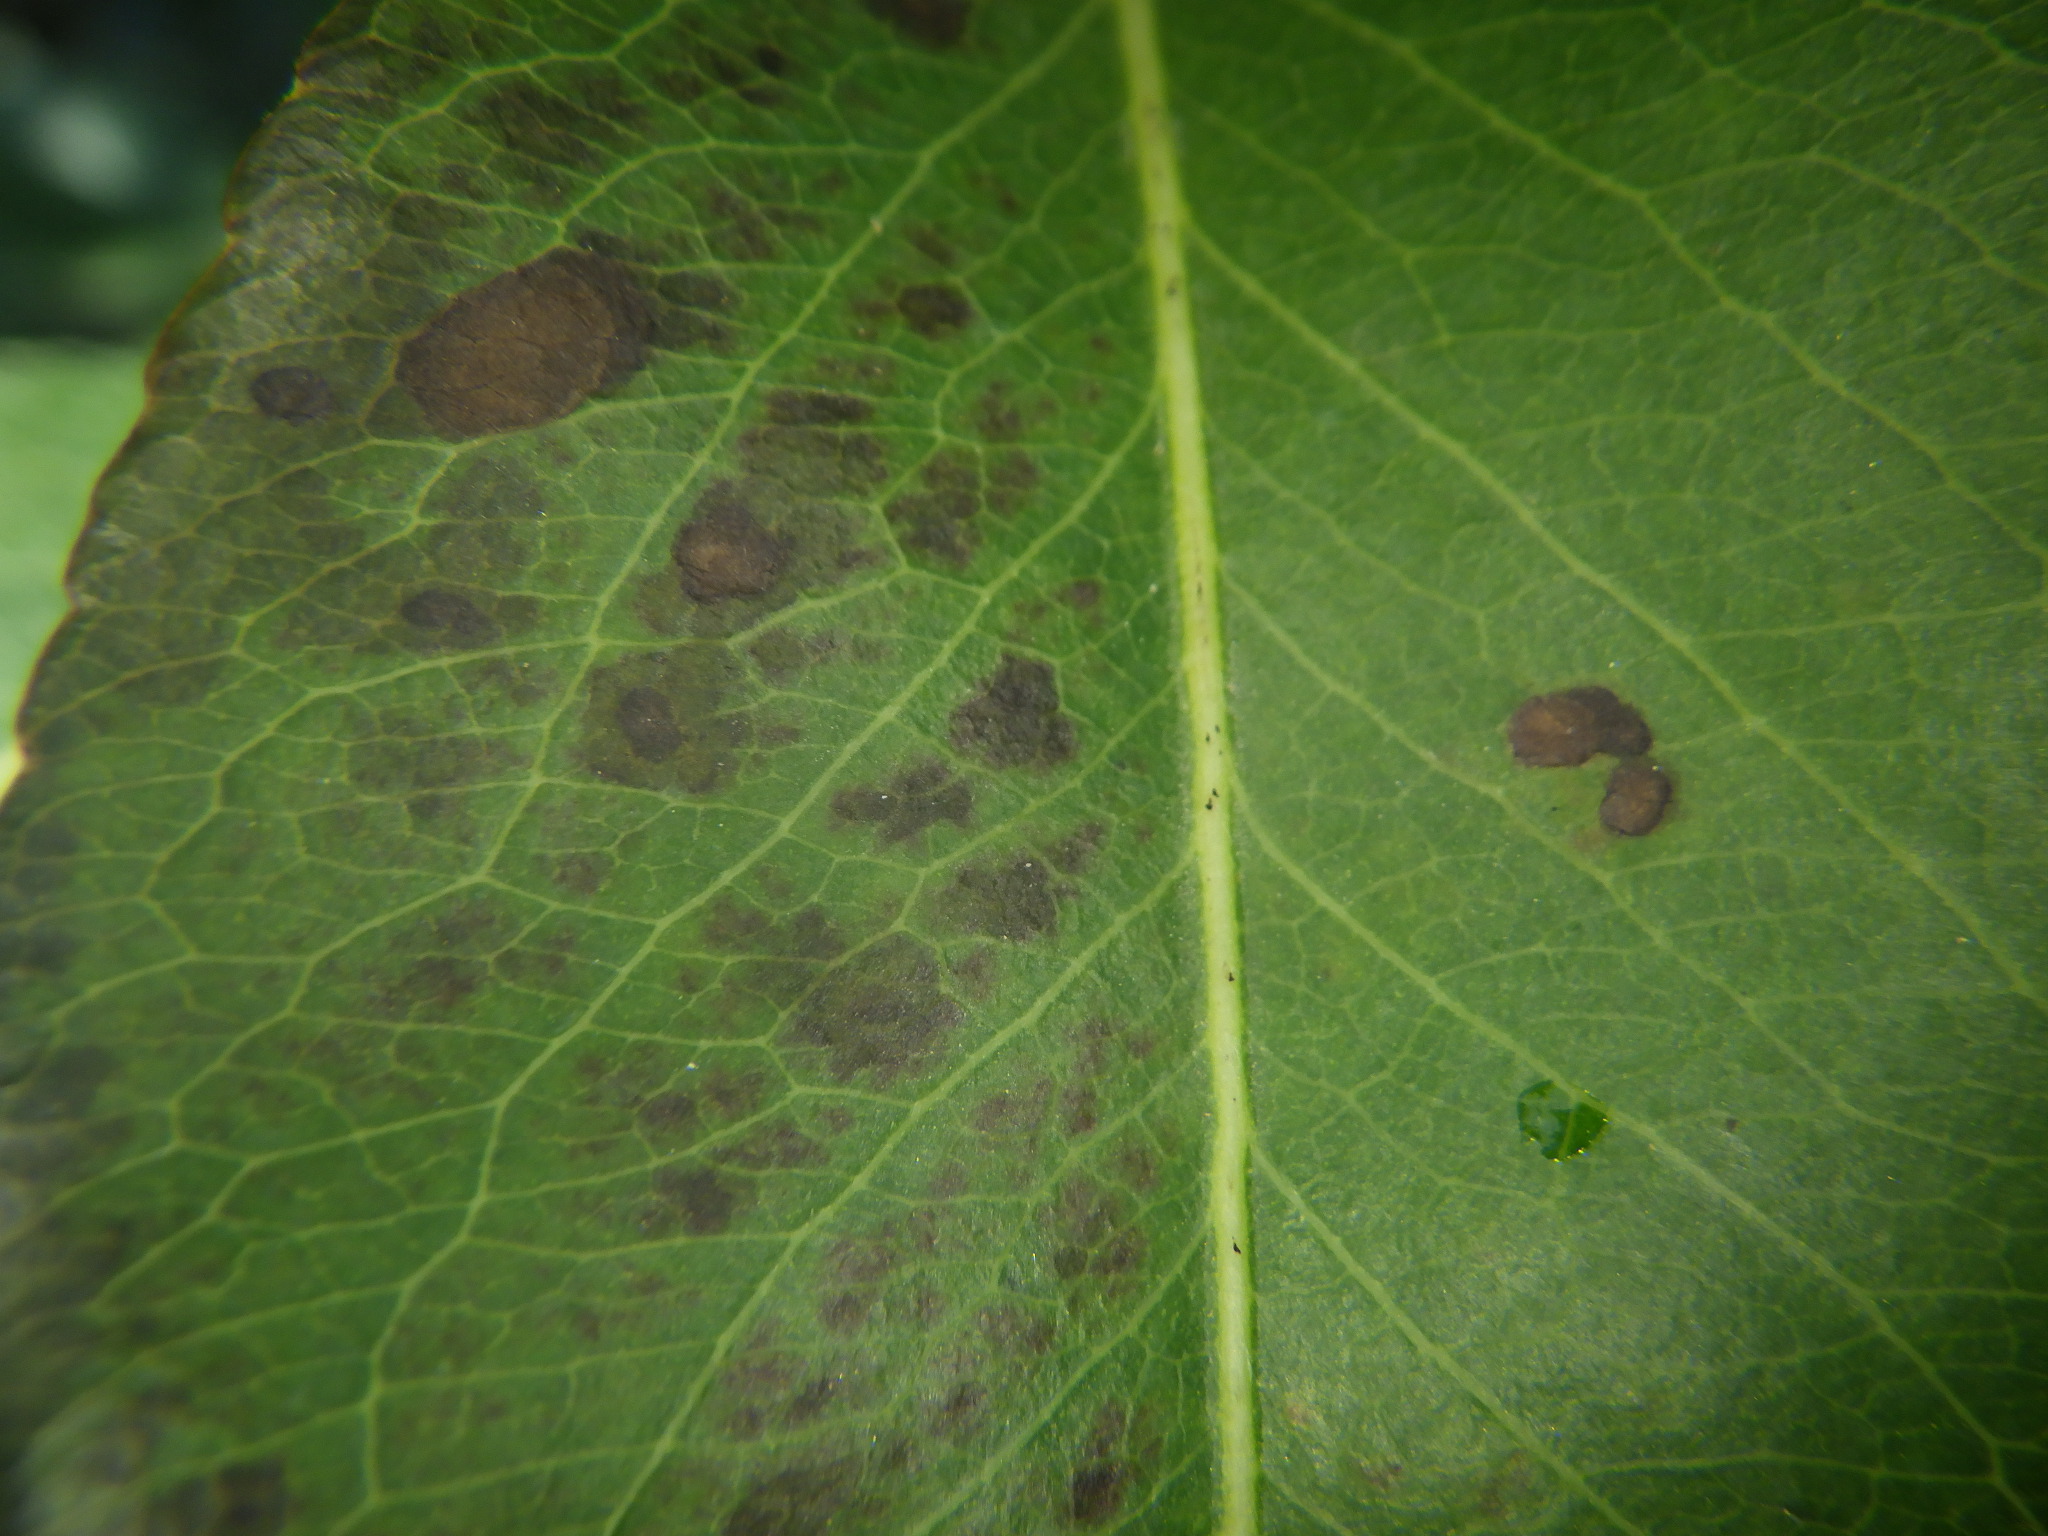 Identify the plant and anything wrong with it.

pear, black spot, chemical damage
